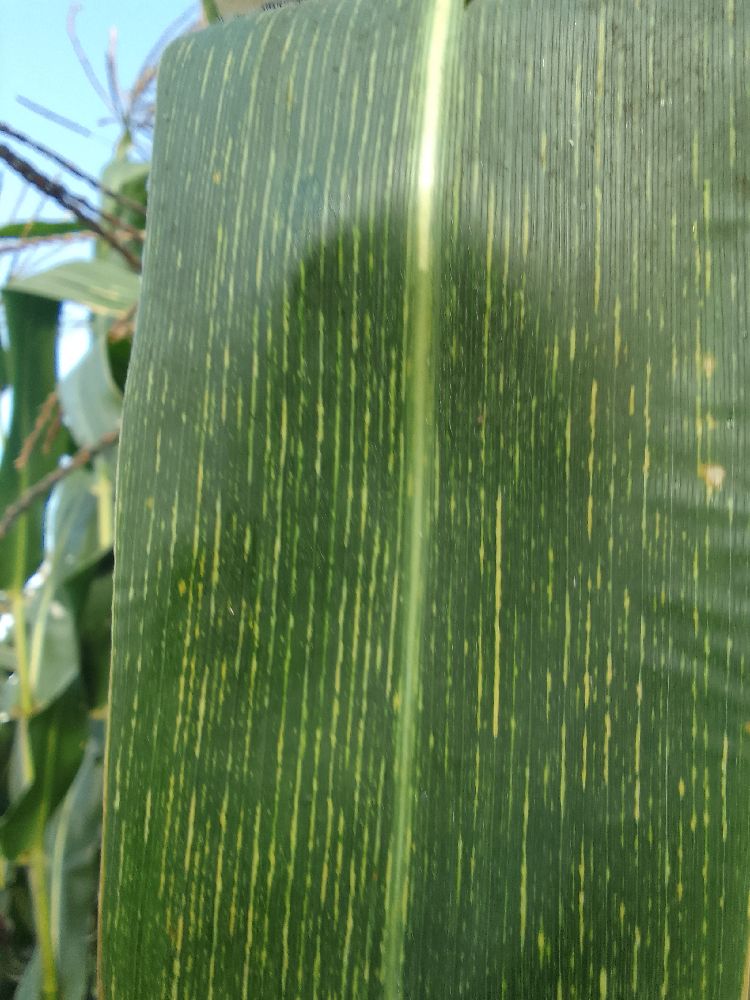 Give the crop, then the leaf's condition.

maize, maize streak virus
